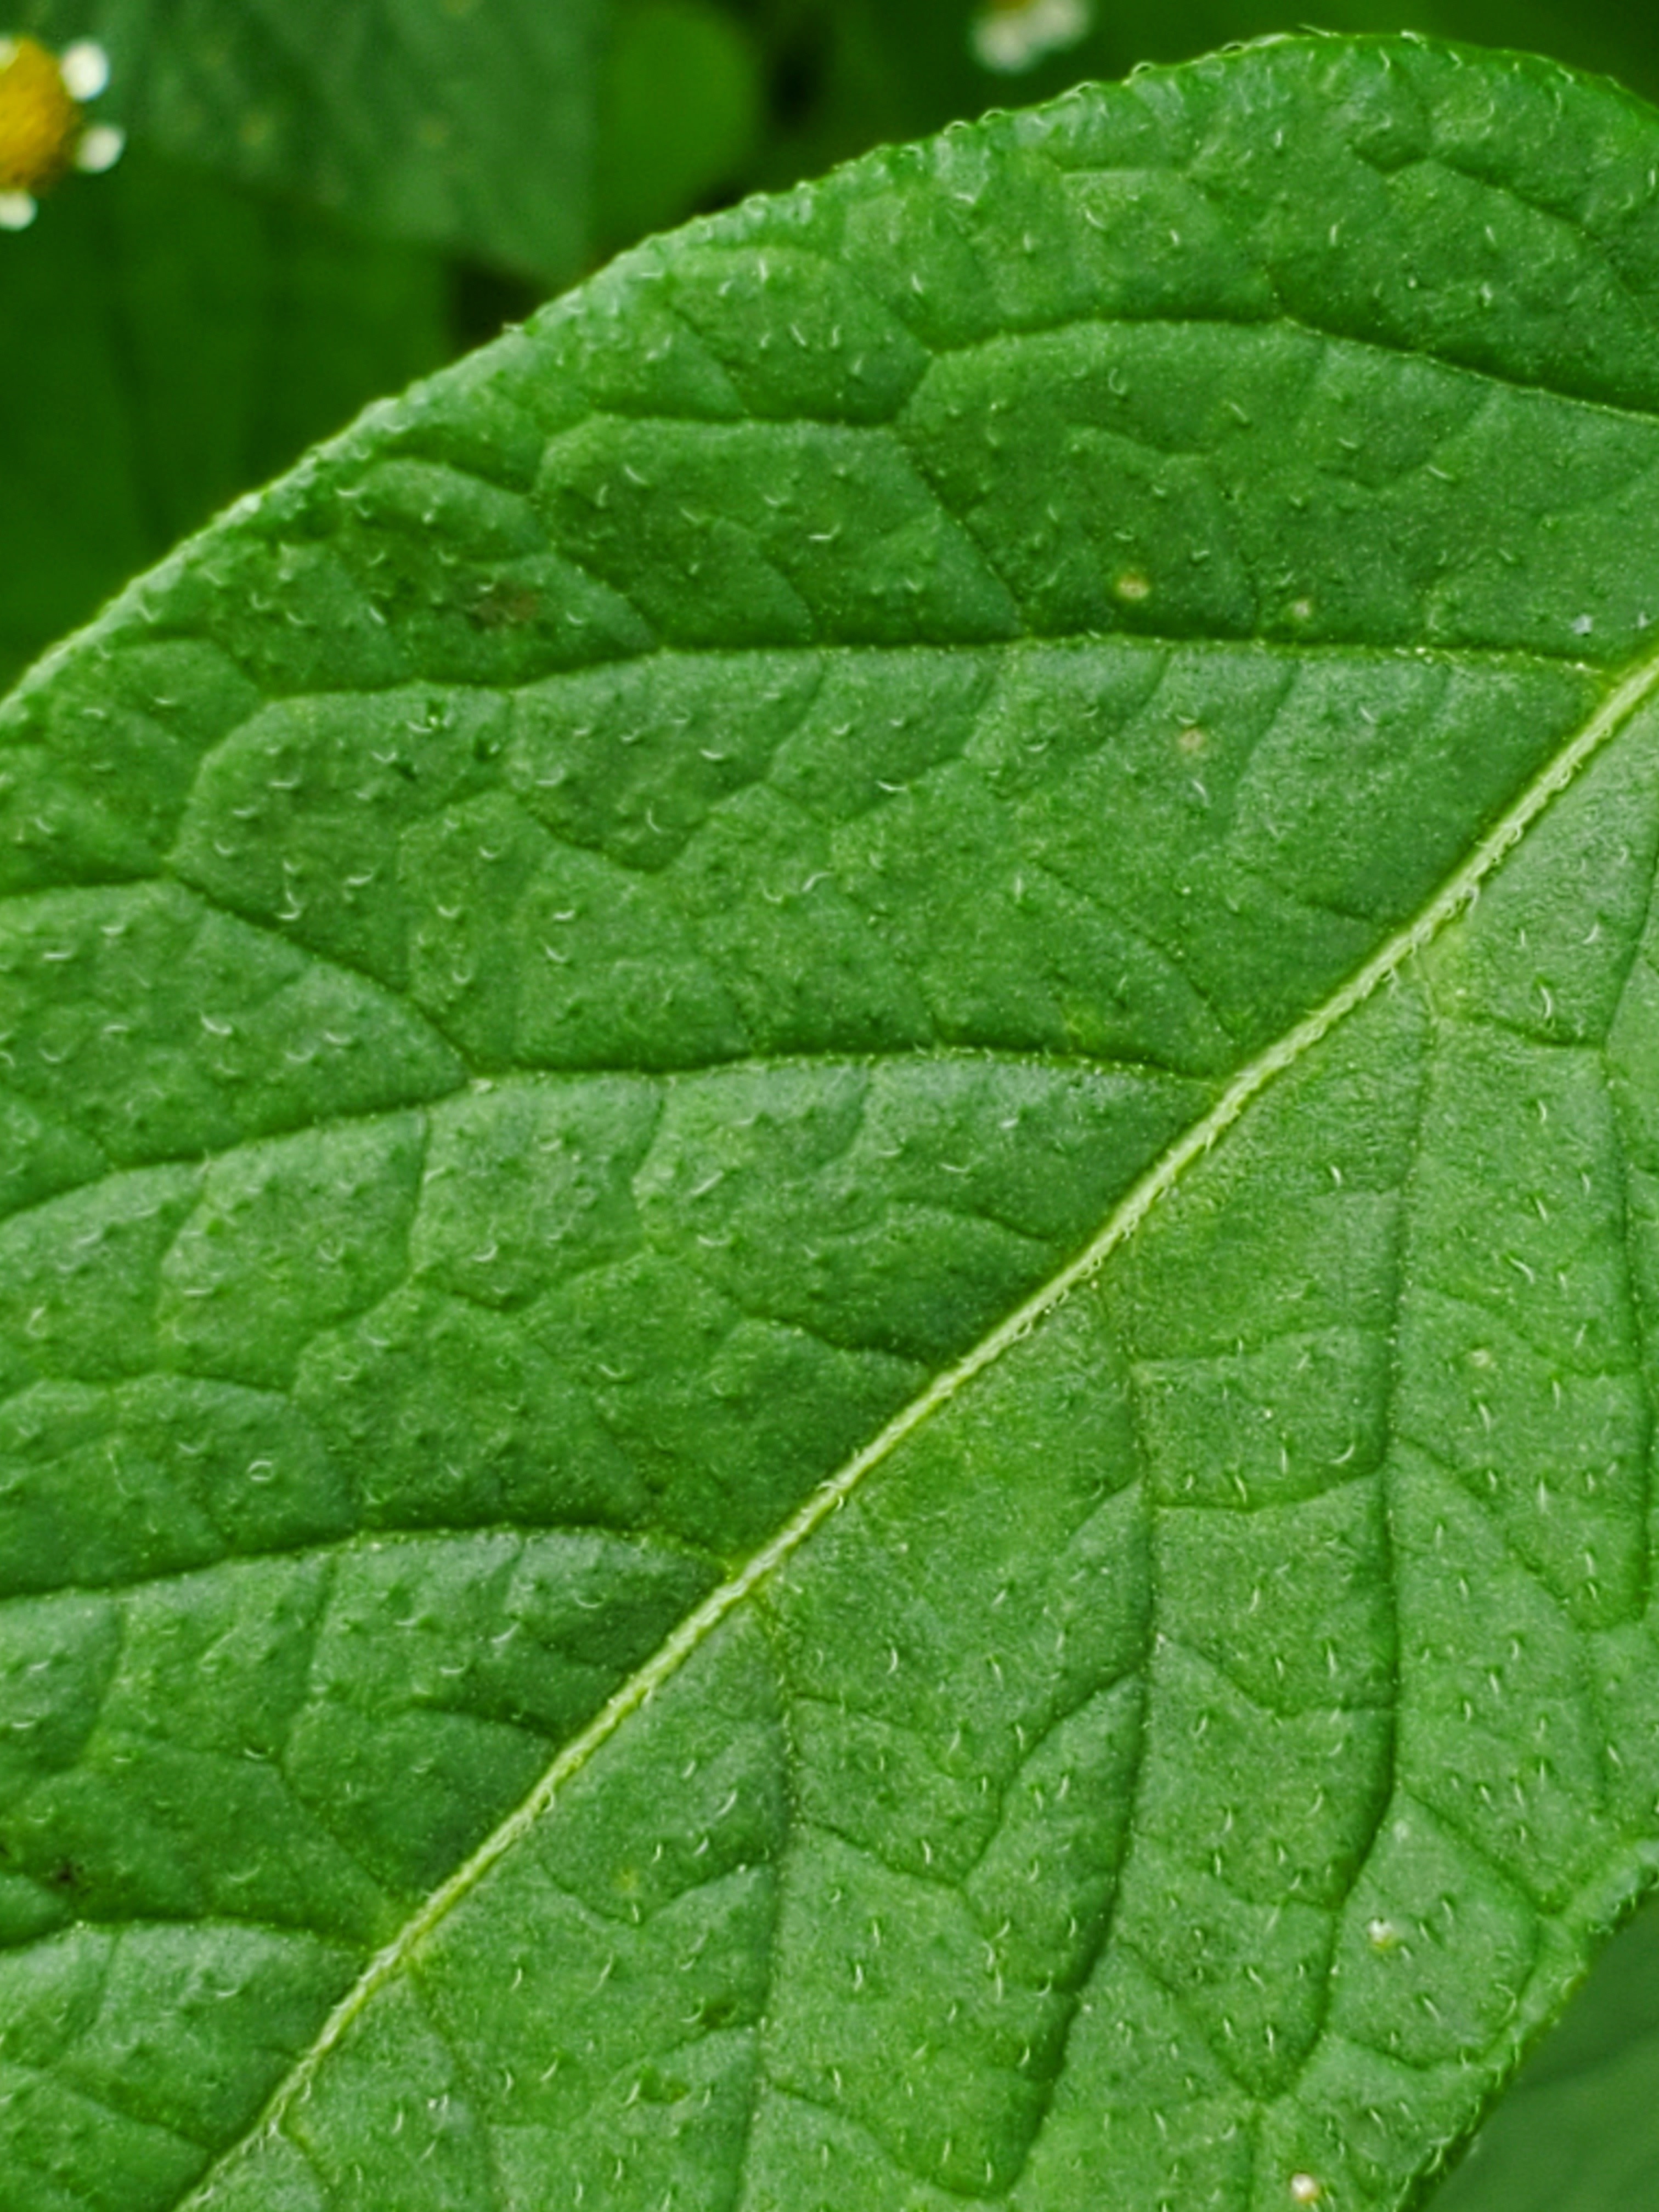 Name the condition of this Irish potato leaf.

healthy
